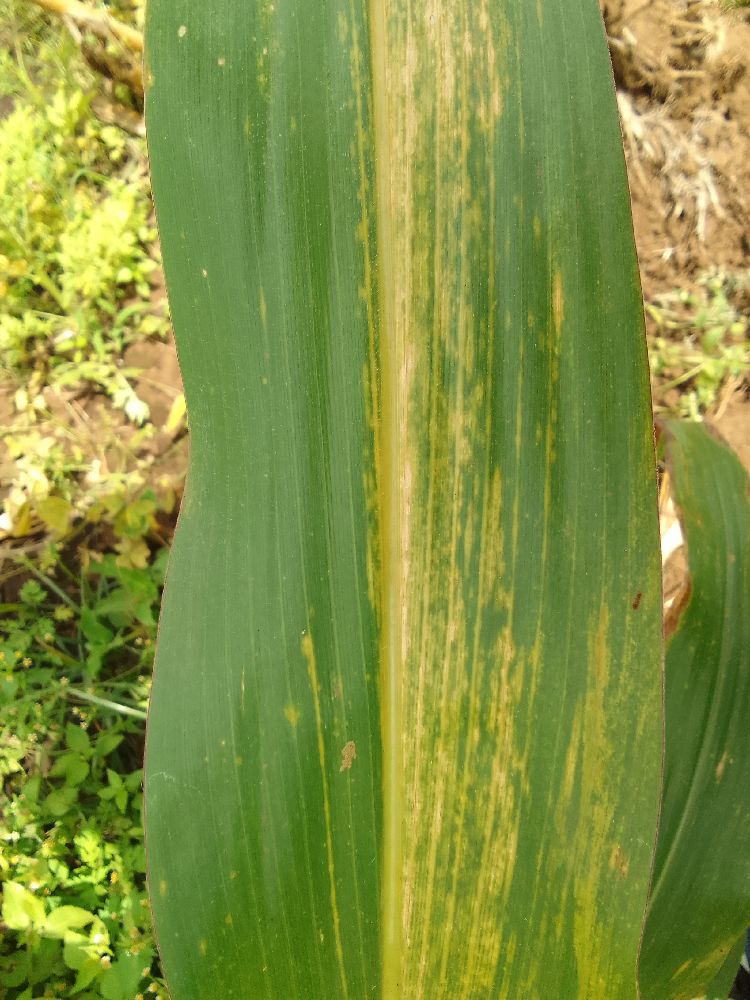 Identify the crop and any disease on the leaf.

maize, maize lethal necrosis
